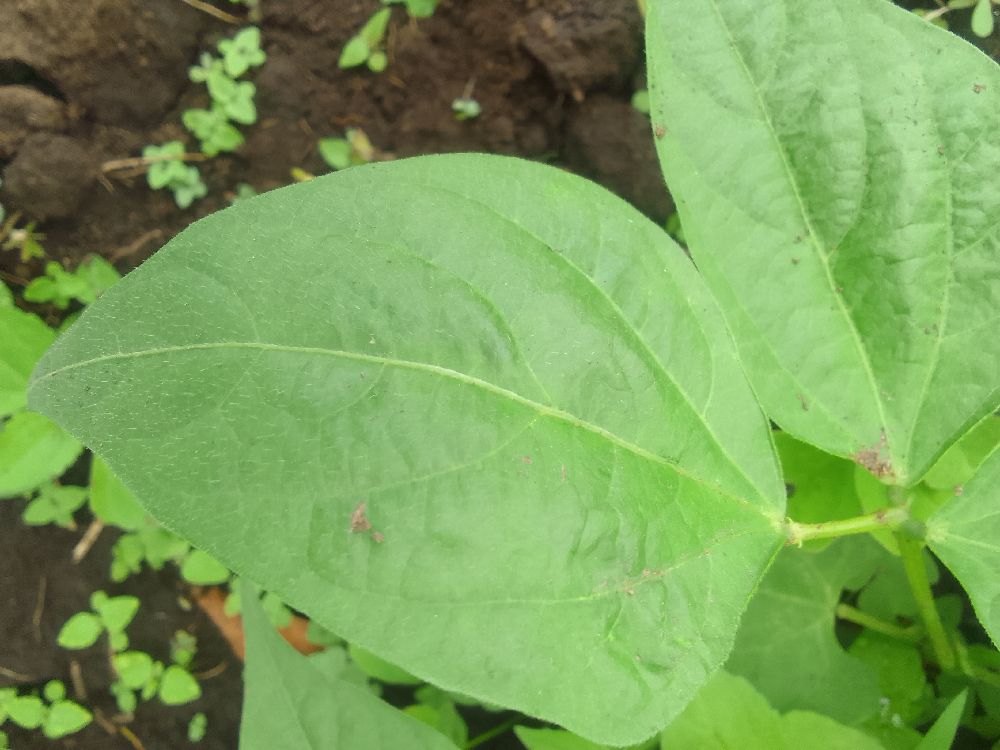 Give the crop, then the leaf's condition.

common bean, healthy
